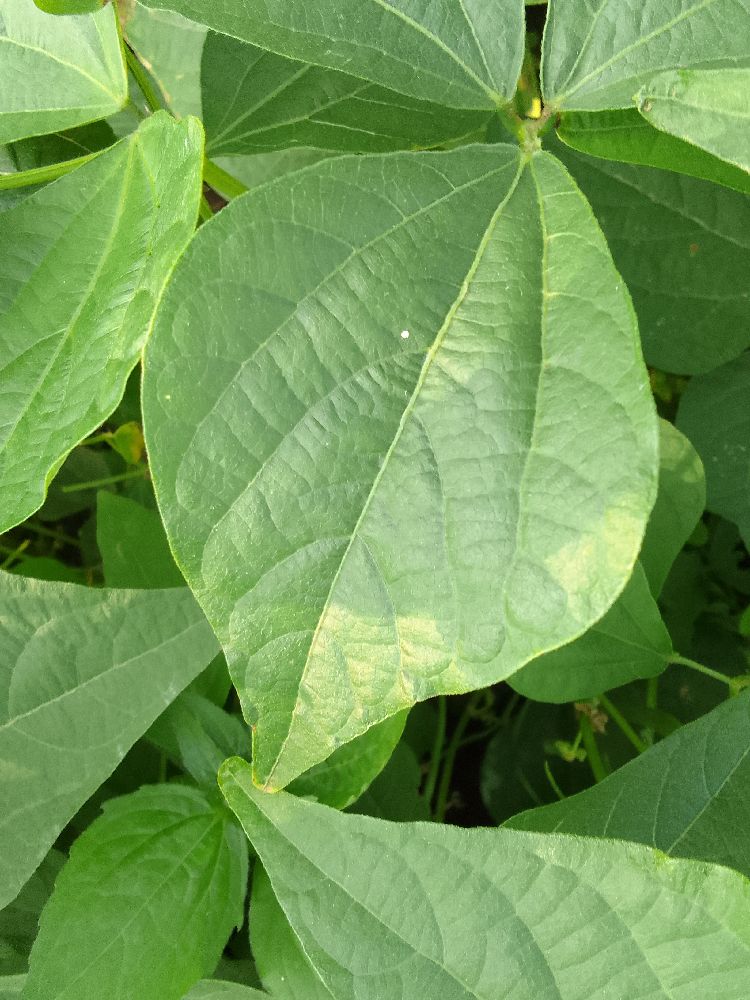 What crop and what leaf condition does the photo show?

common bean, healthy
